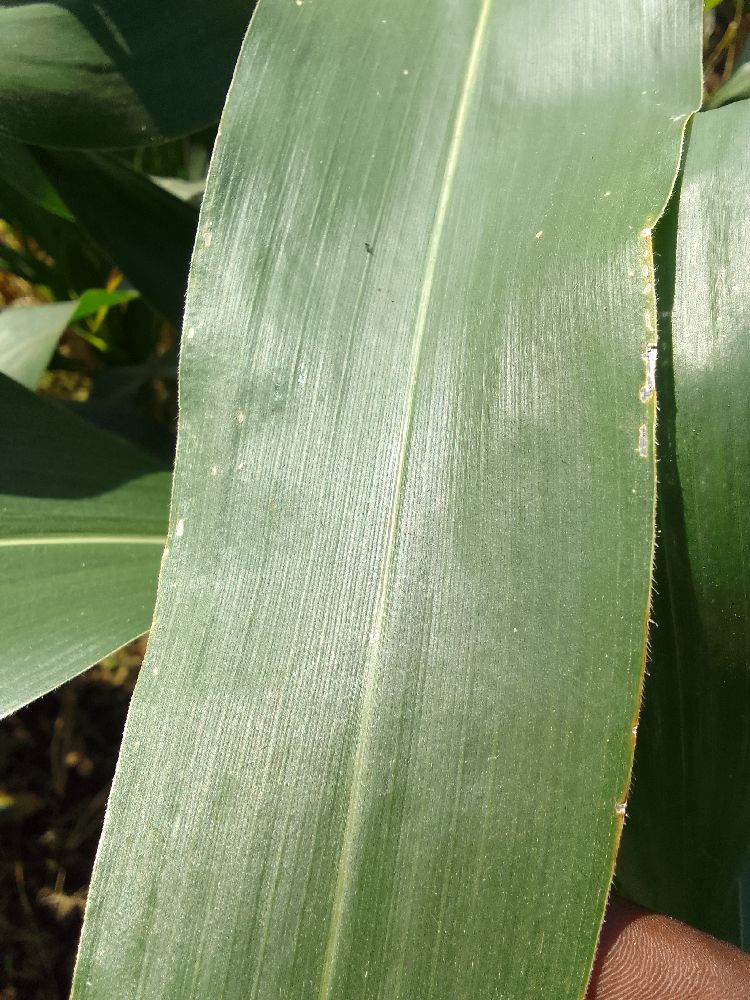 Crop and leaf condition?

maize, healthy
